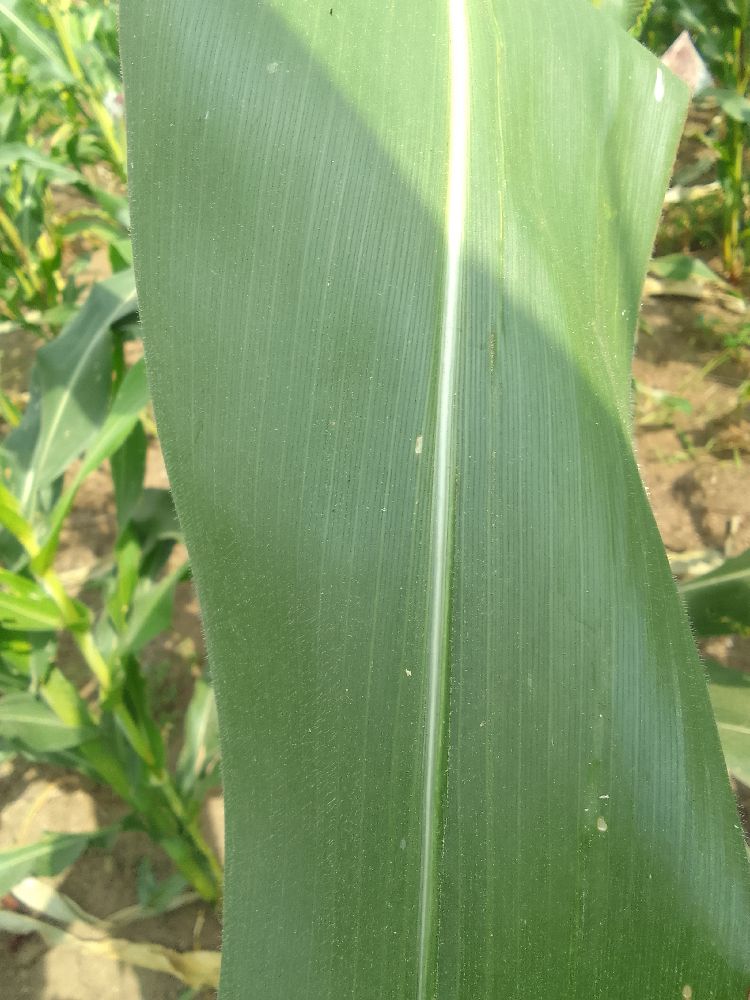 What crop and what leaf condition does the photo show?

maize, healthy
